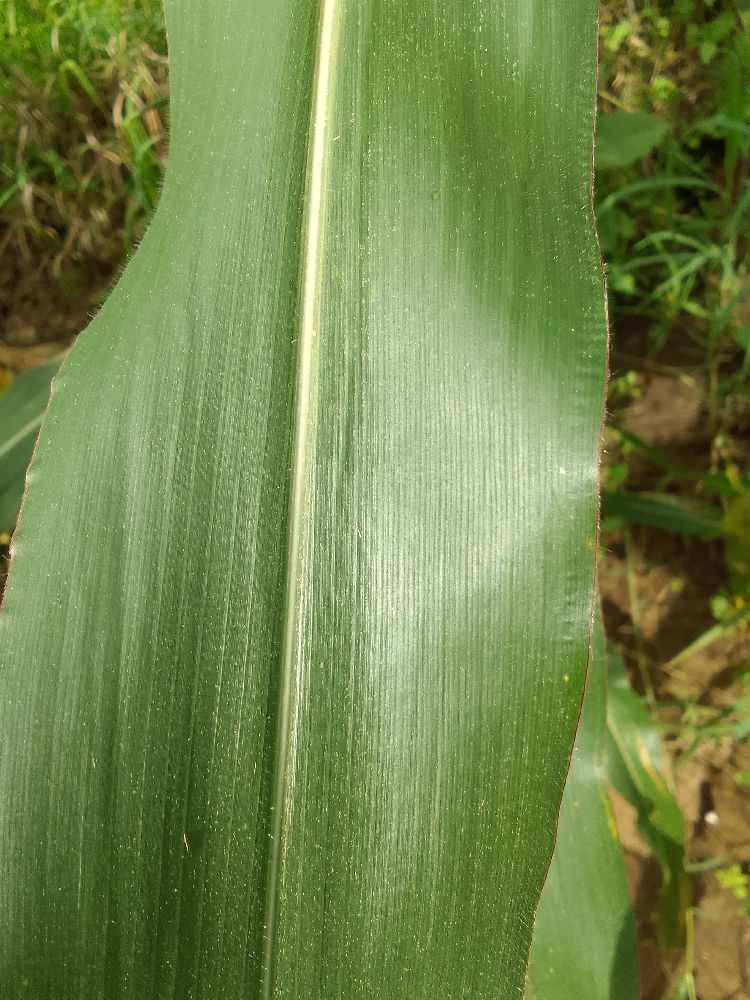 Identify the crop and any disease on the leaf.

maize, healthy
